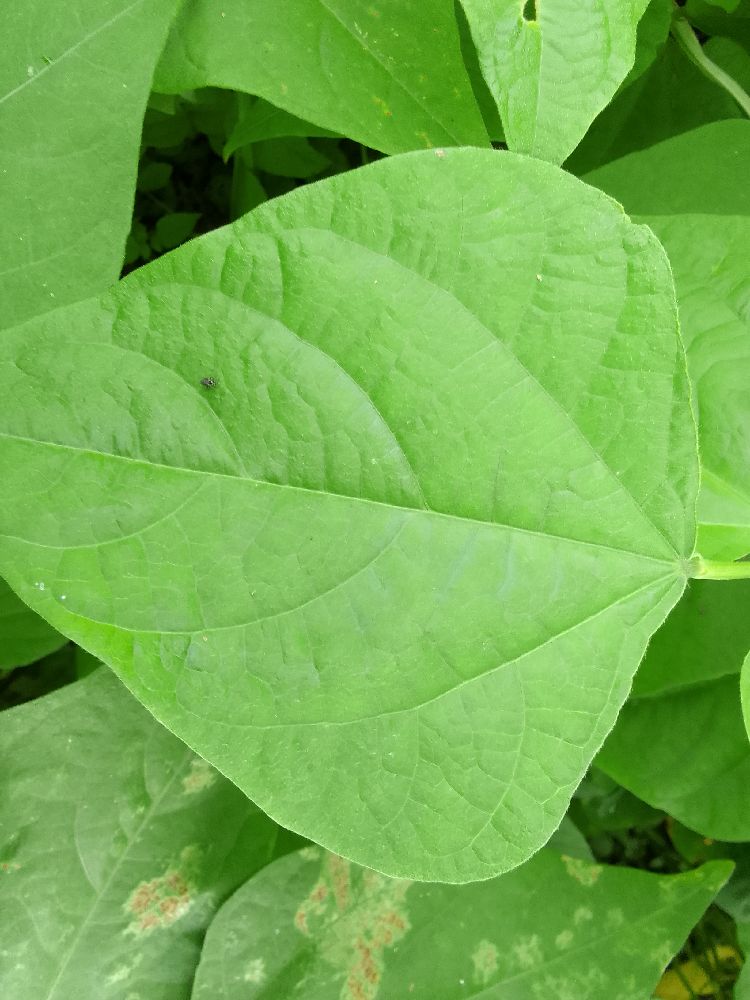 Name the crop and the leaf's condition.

common bean, healthy
